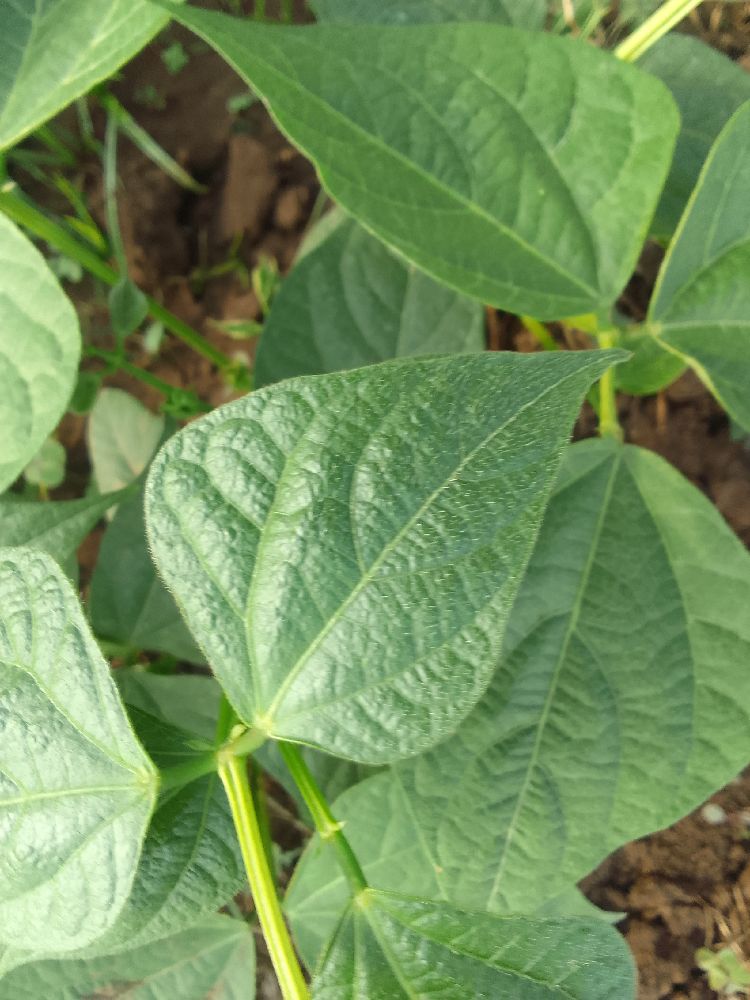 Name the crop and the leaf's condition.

common bean, healthy
